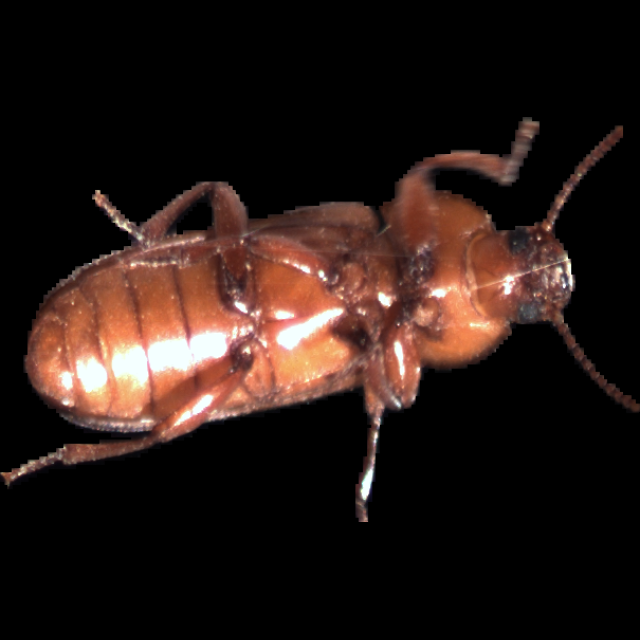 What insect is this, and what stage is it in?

mealworm beetle
